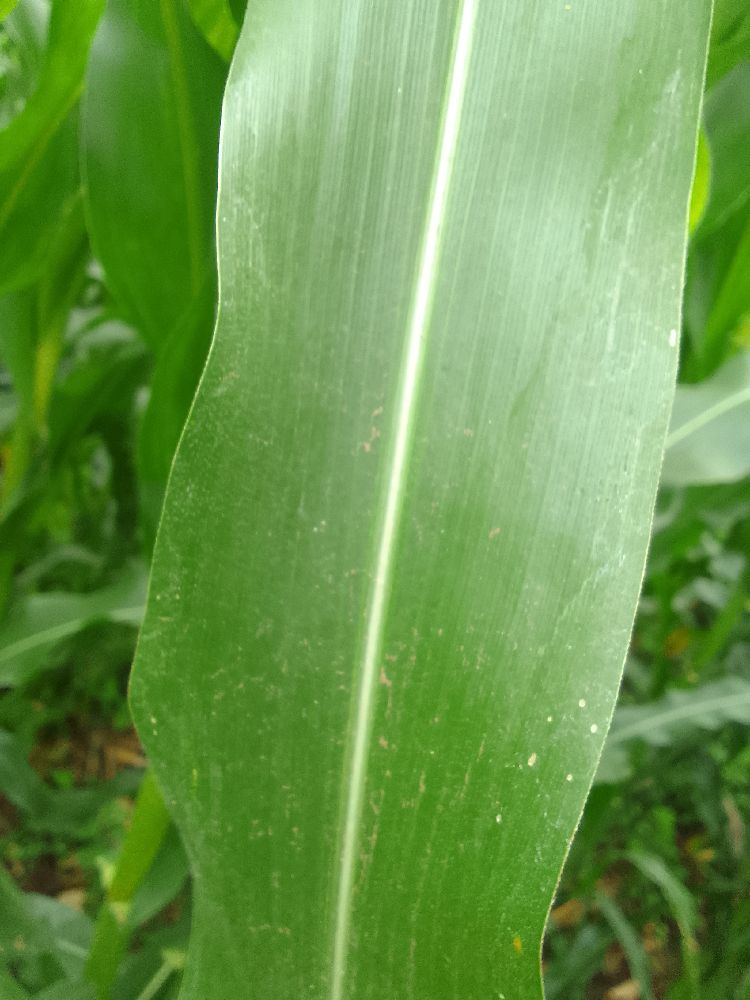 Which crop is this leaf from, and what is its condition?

maize, healthy
